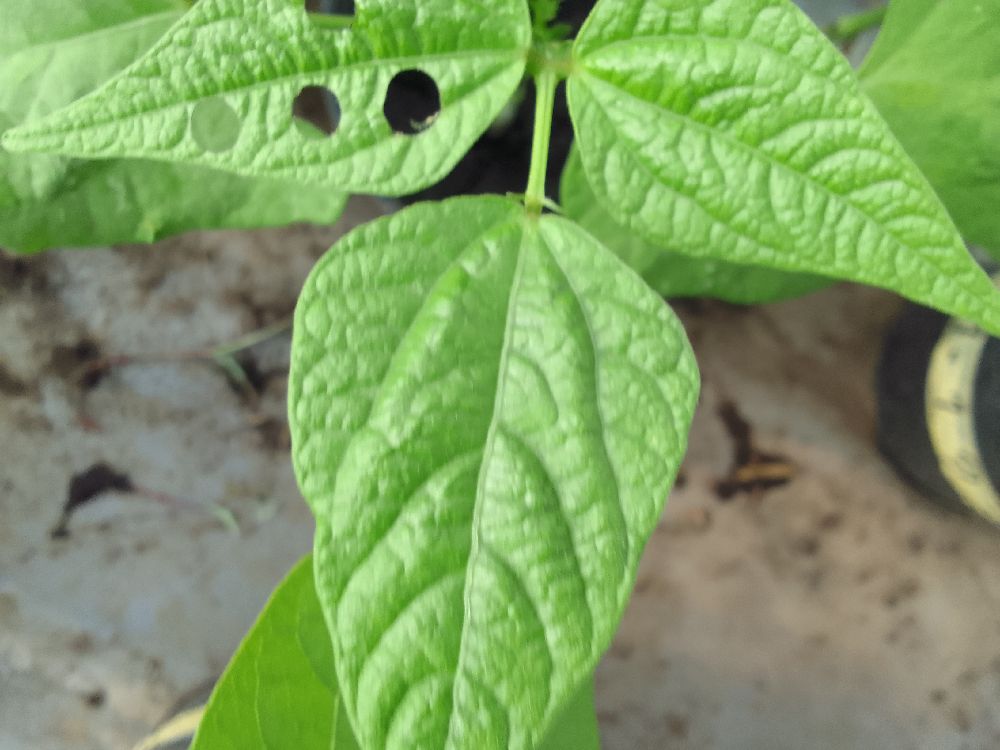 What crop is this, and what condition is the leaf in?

common bean, healthy
